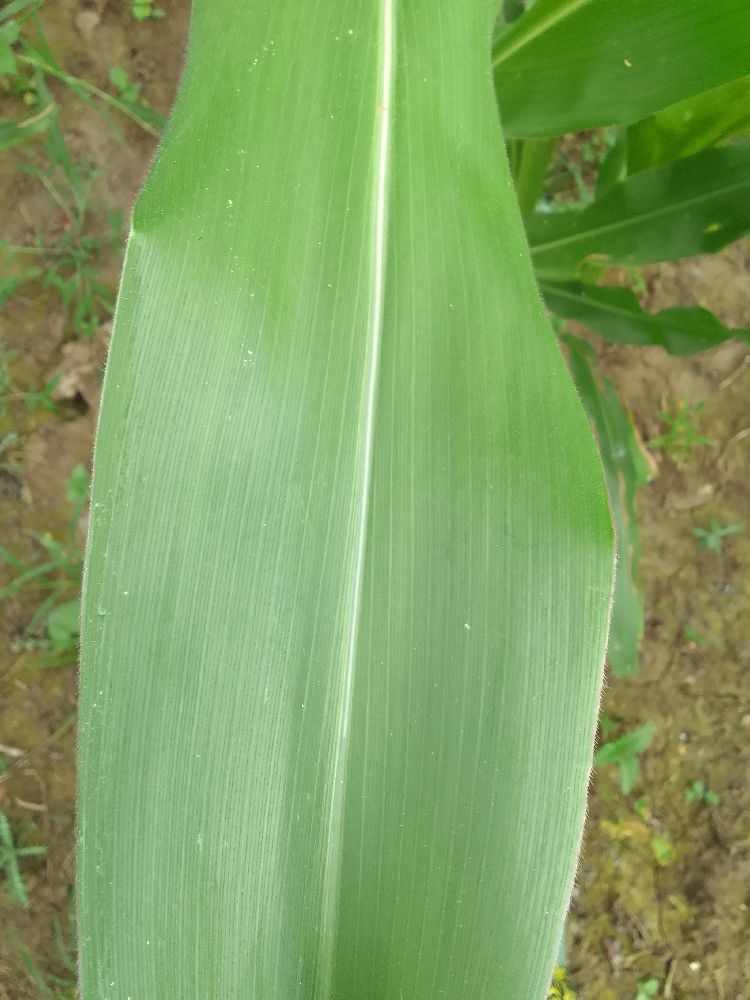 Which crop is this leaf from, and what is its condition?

maize, healthy
